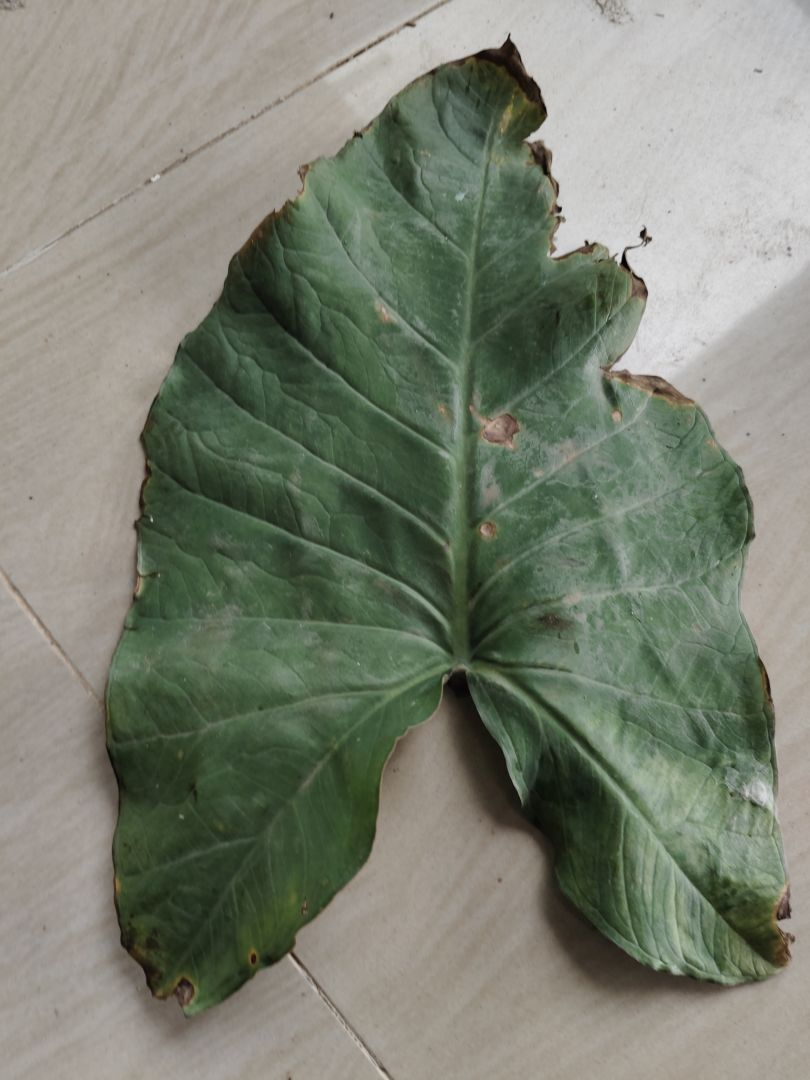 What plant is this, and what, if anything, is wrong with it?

taro, leaf blight
